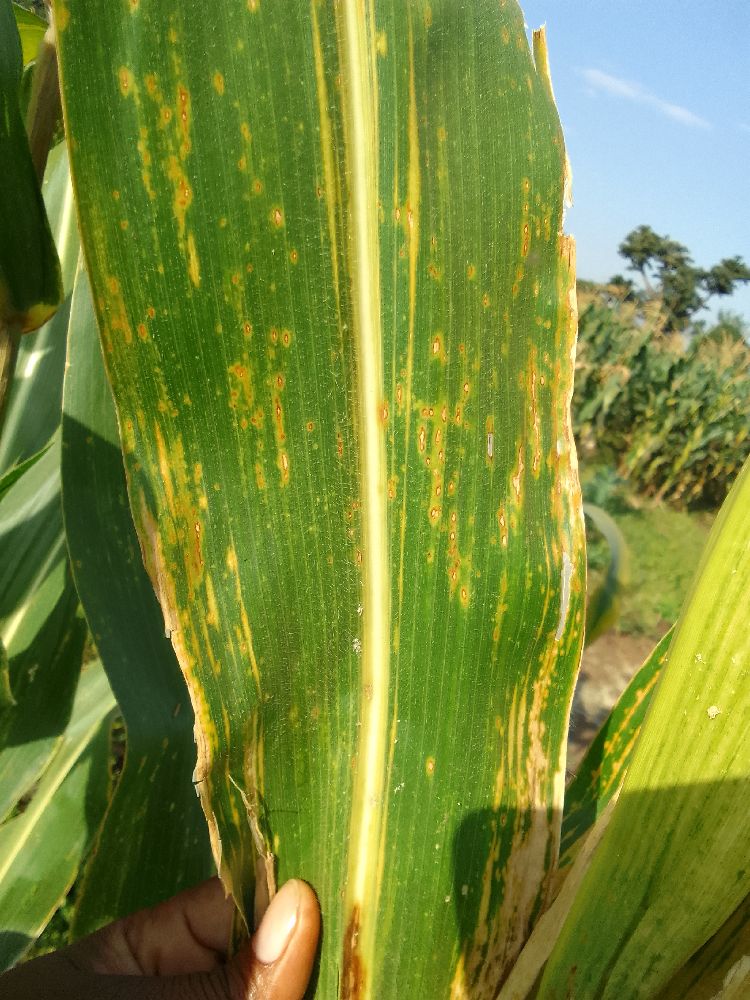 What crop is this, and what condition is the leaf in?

maize, maize lethal necrosis
